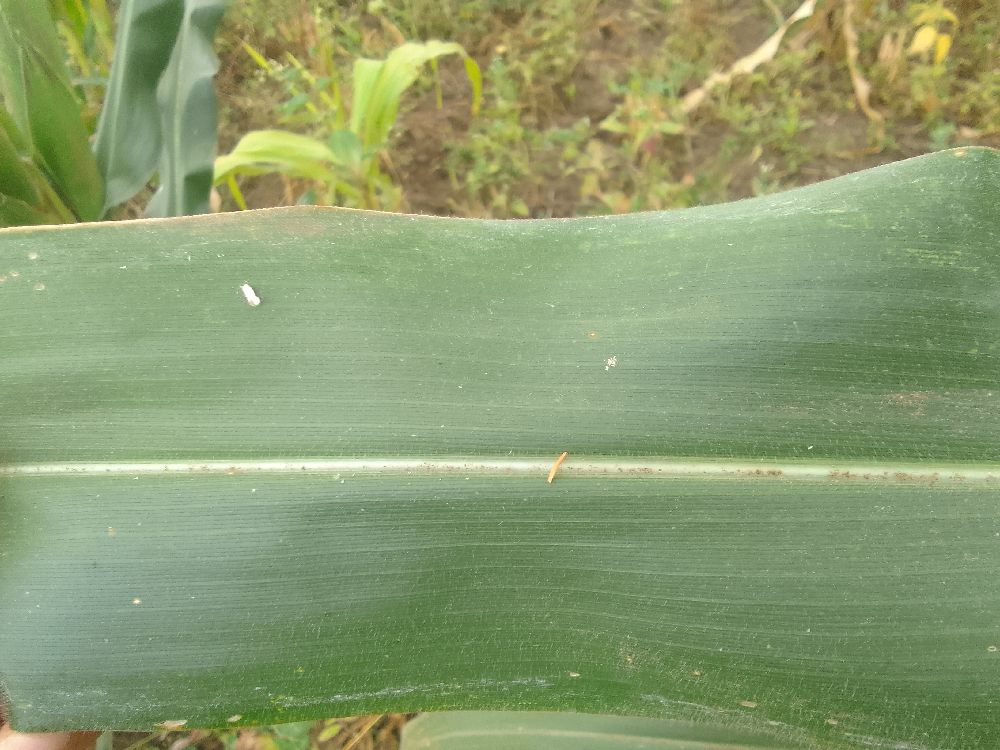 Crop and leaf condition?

maize, healthy
